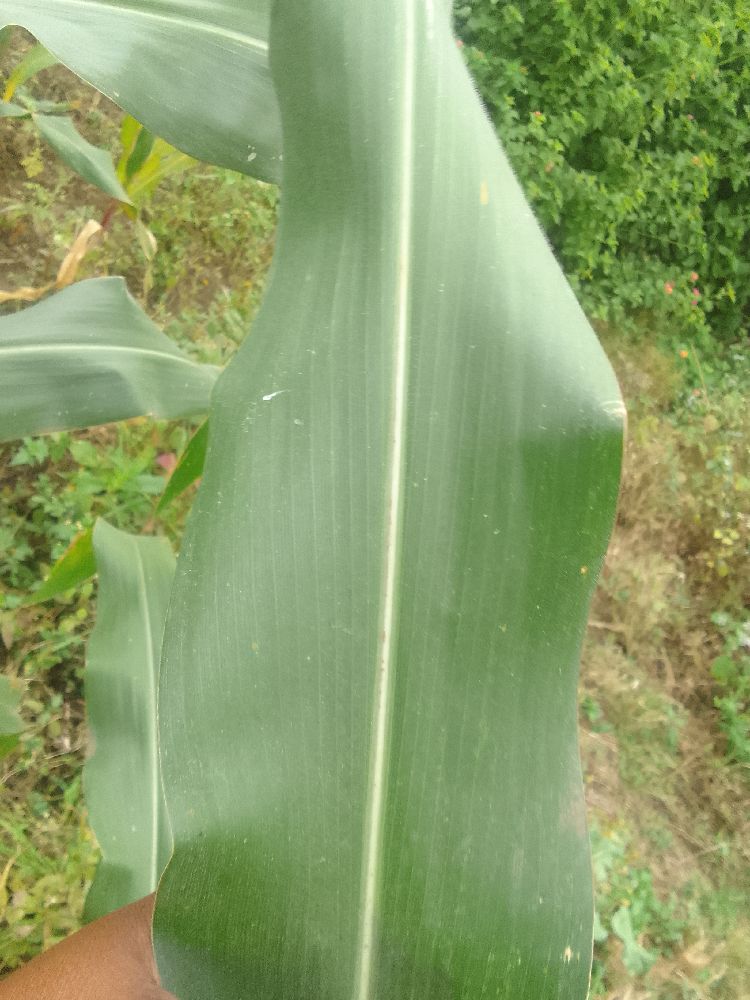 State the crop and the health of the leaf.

maize, healthy
